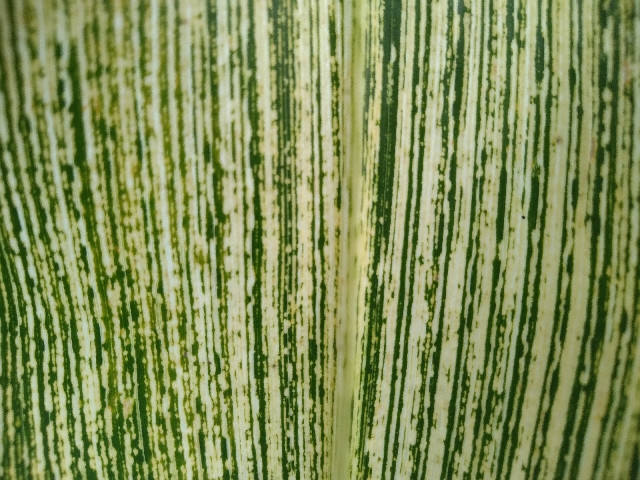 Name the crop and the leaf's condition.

maize, maize streak virus
